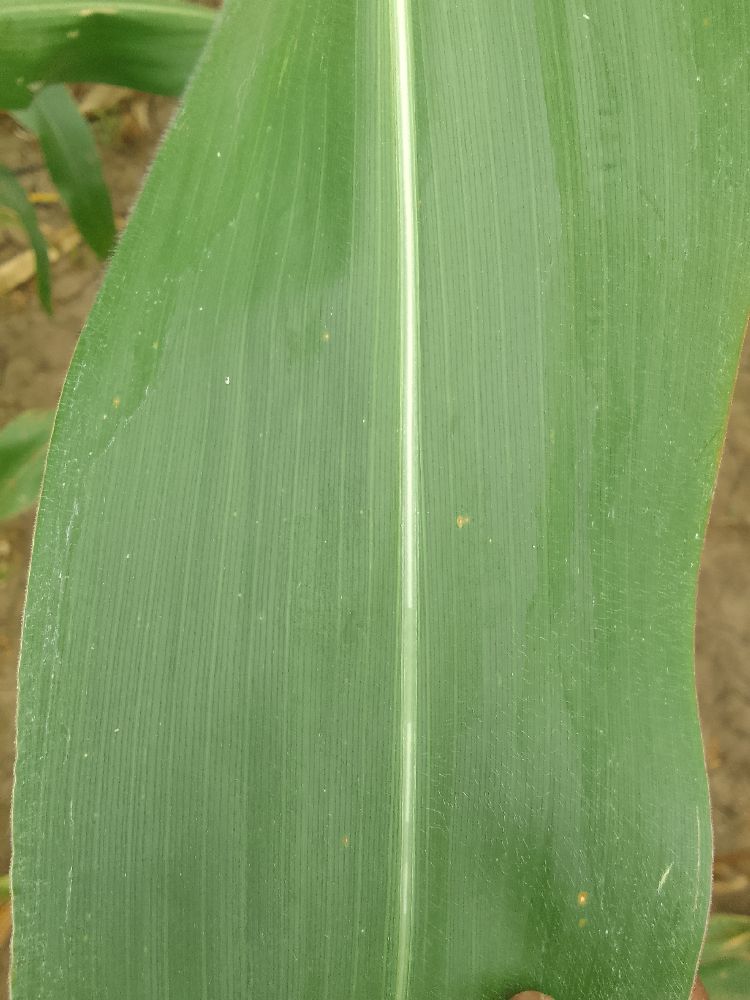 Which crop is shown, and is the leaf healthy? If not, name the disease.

maize, healthy
